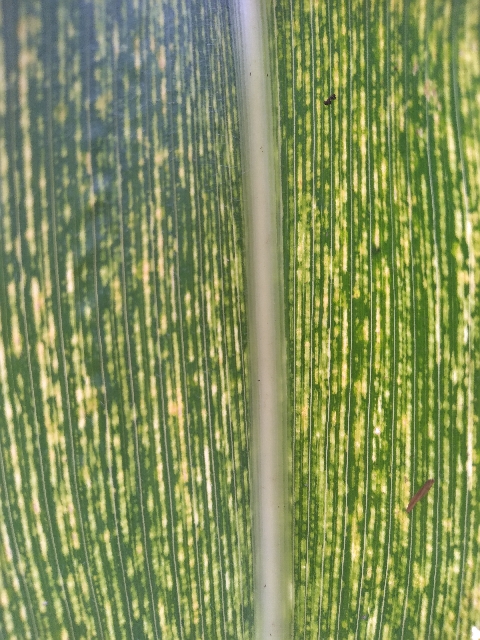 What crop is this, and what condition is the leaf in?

maize, maize streak virus
